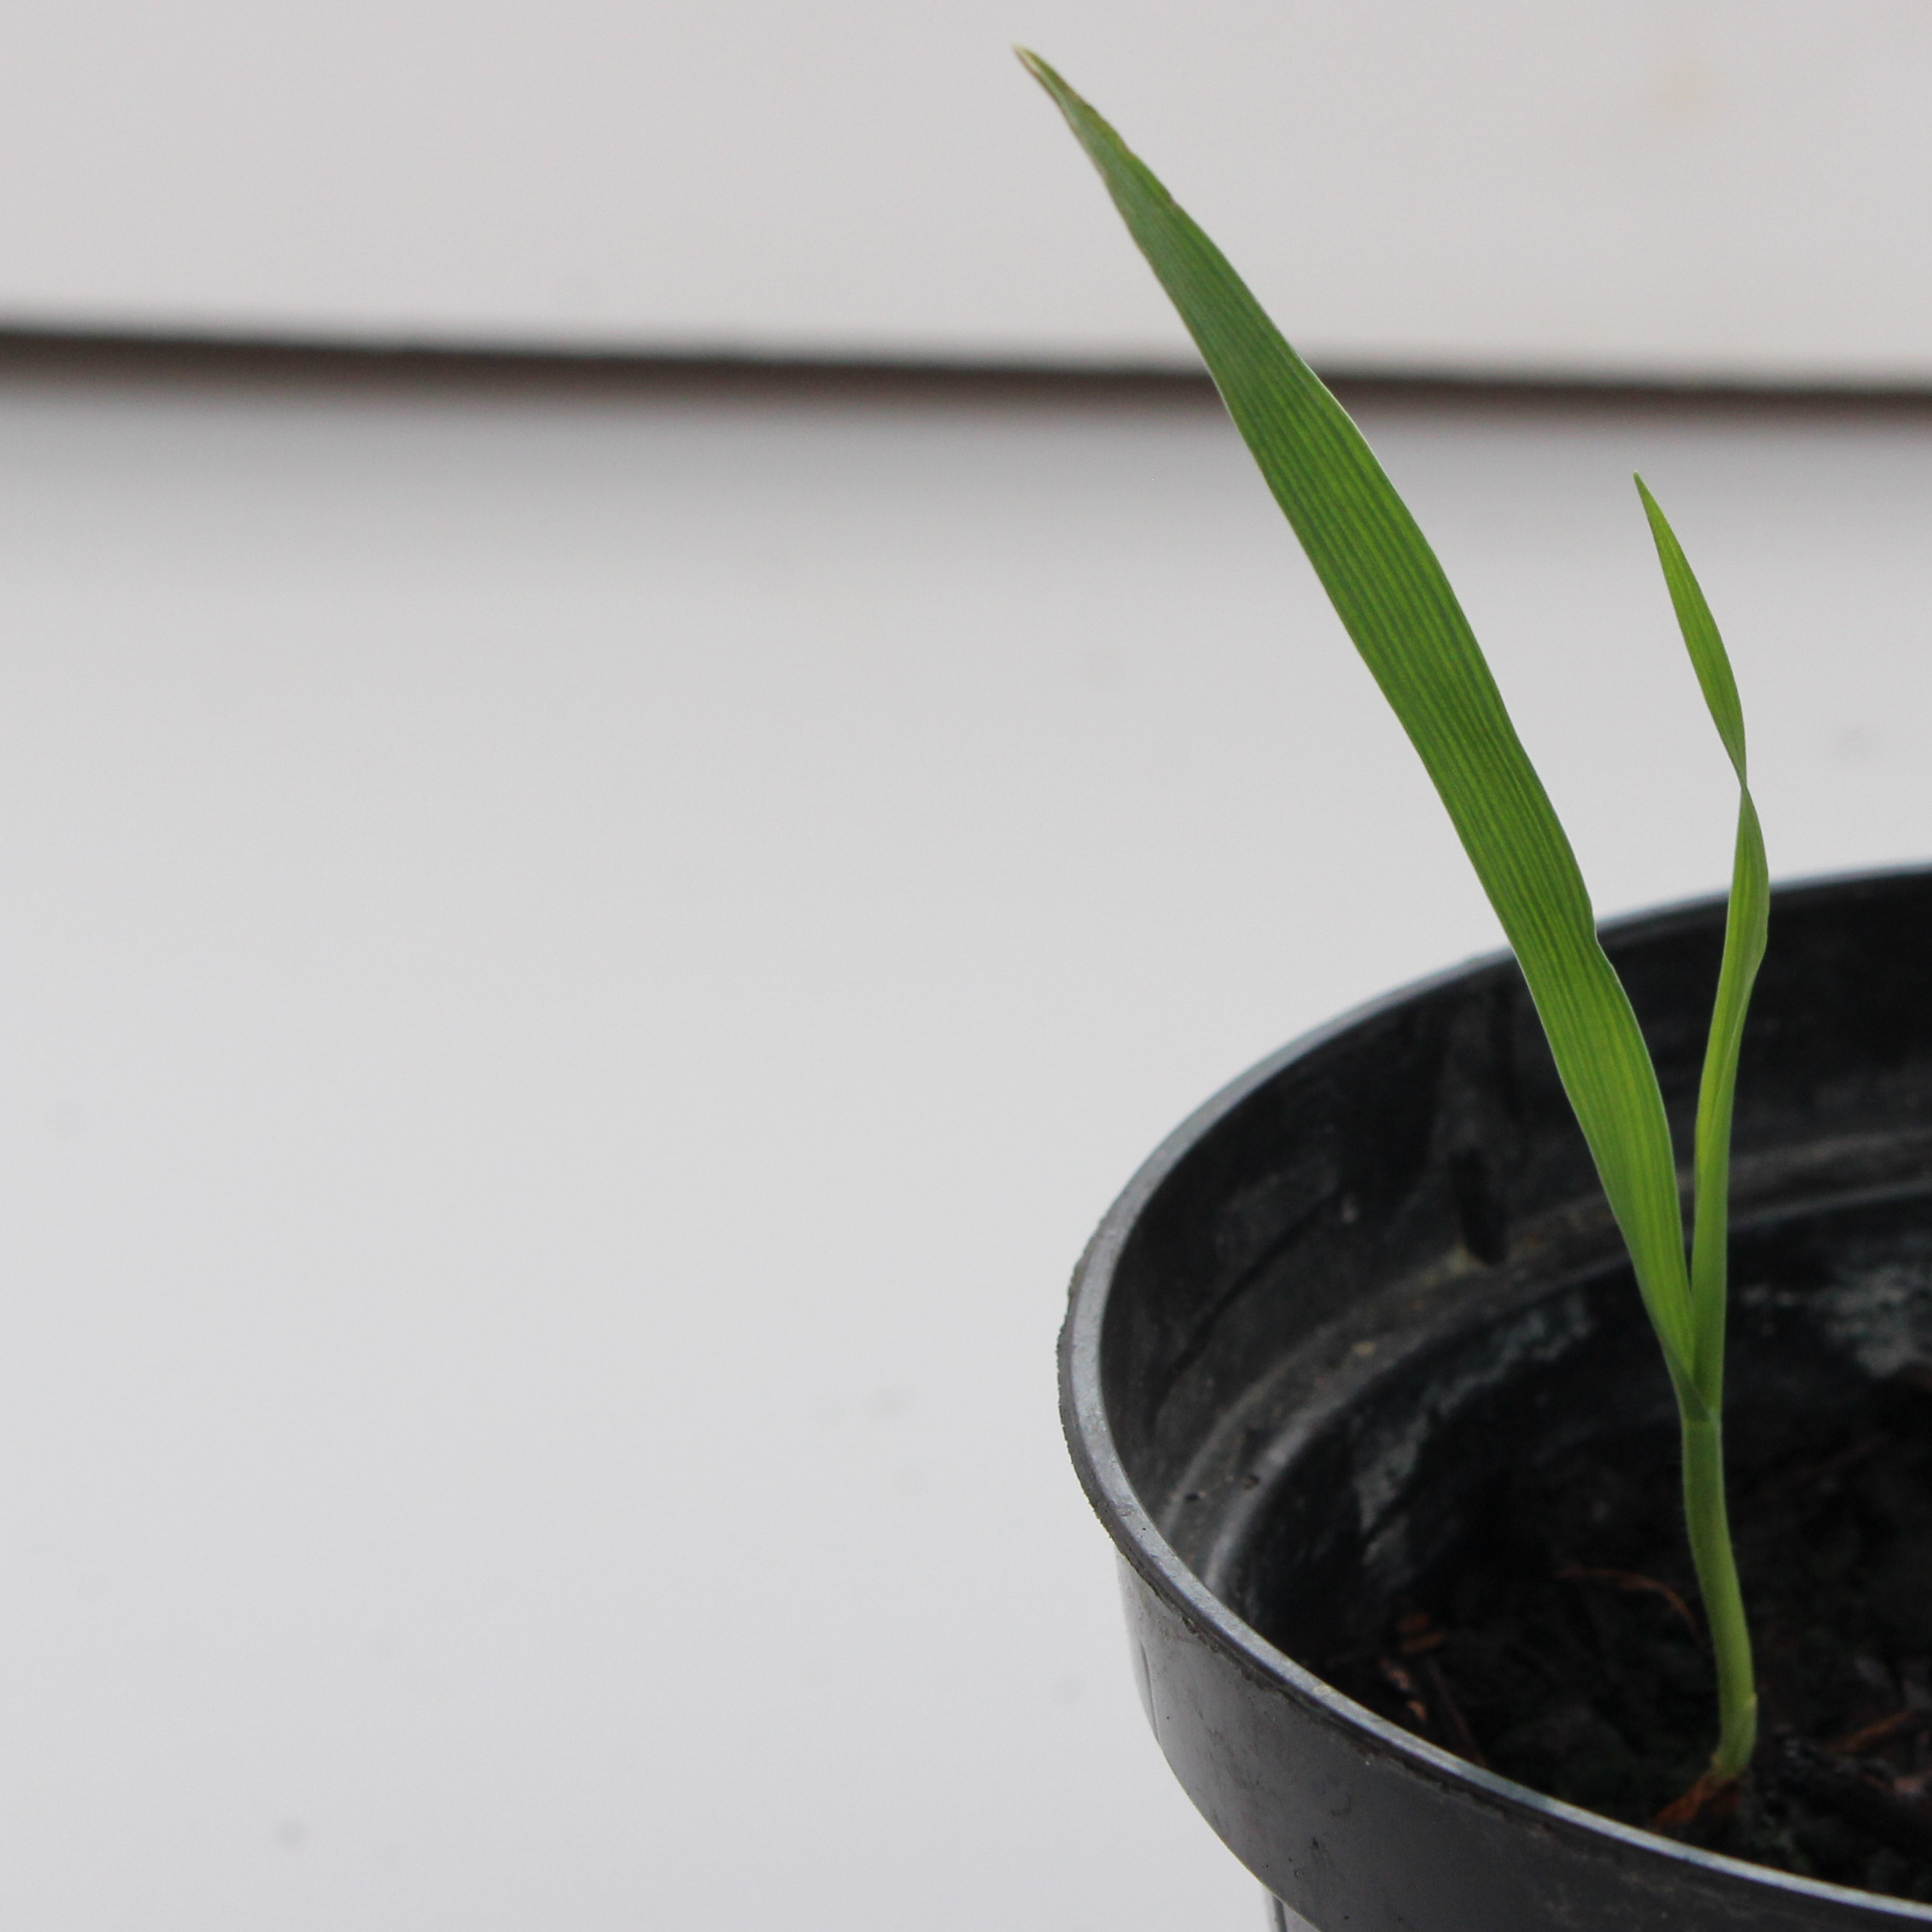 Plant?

Avena sterilis
